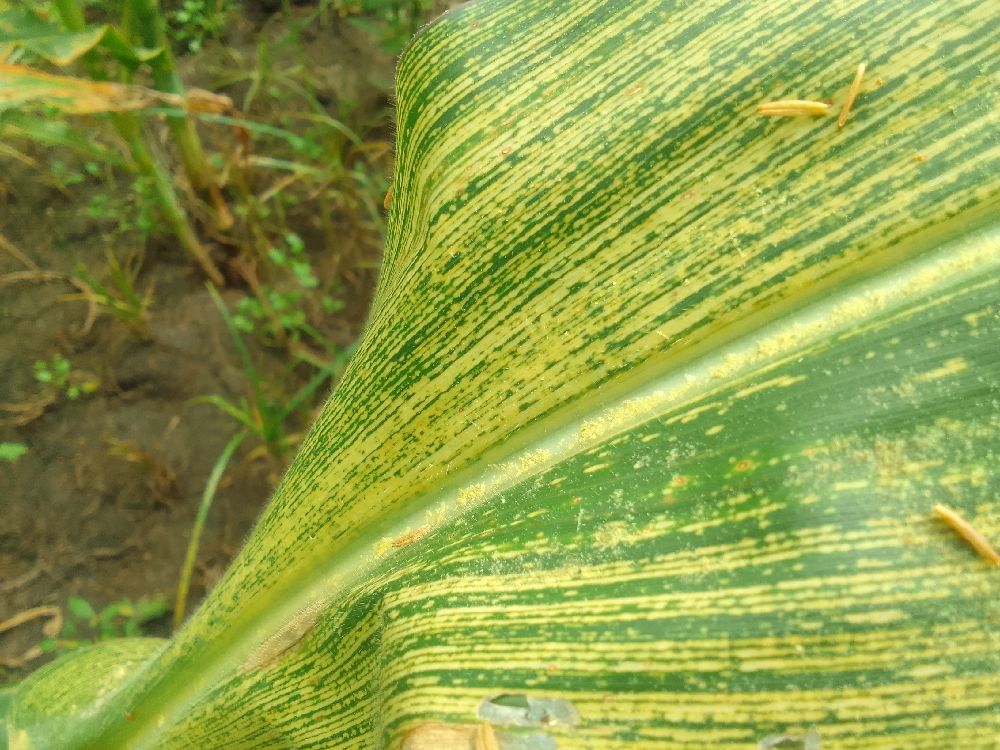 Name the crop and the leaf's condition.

maize, maize streak virus
